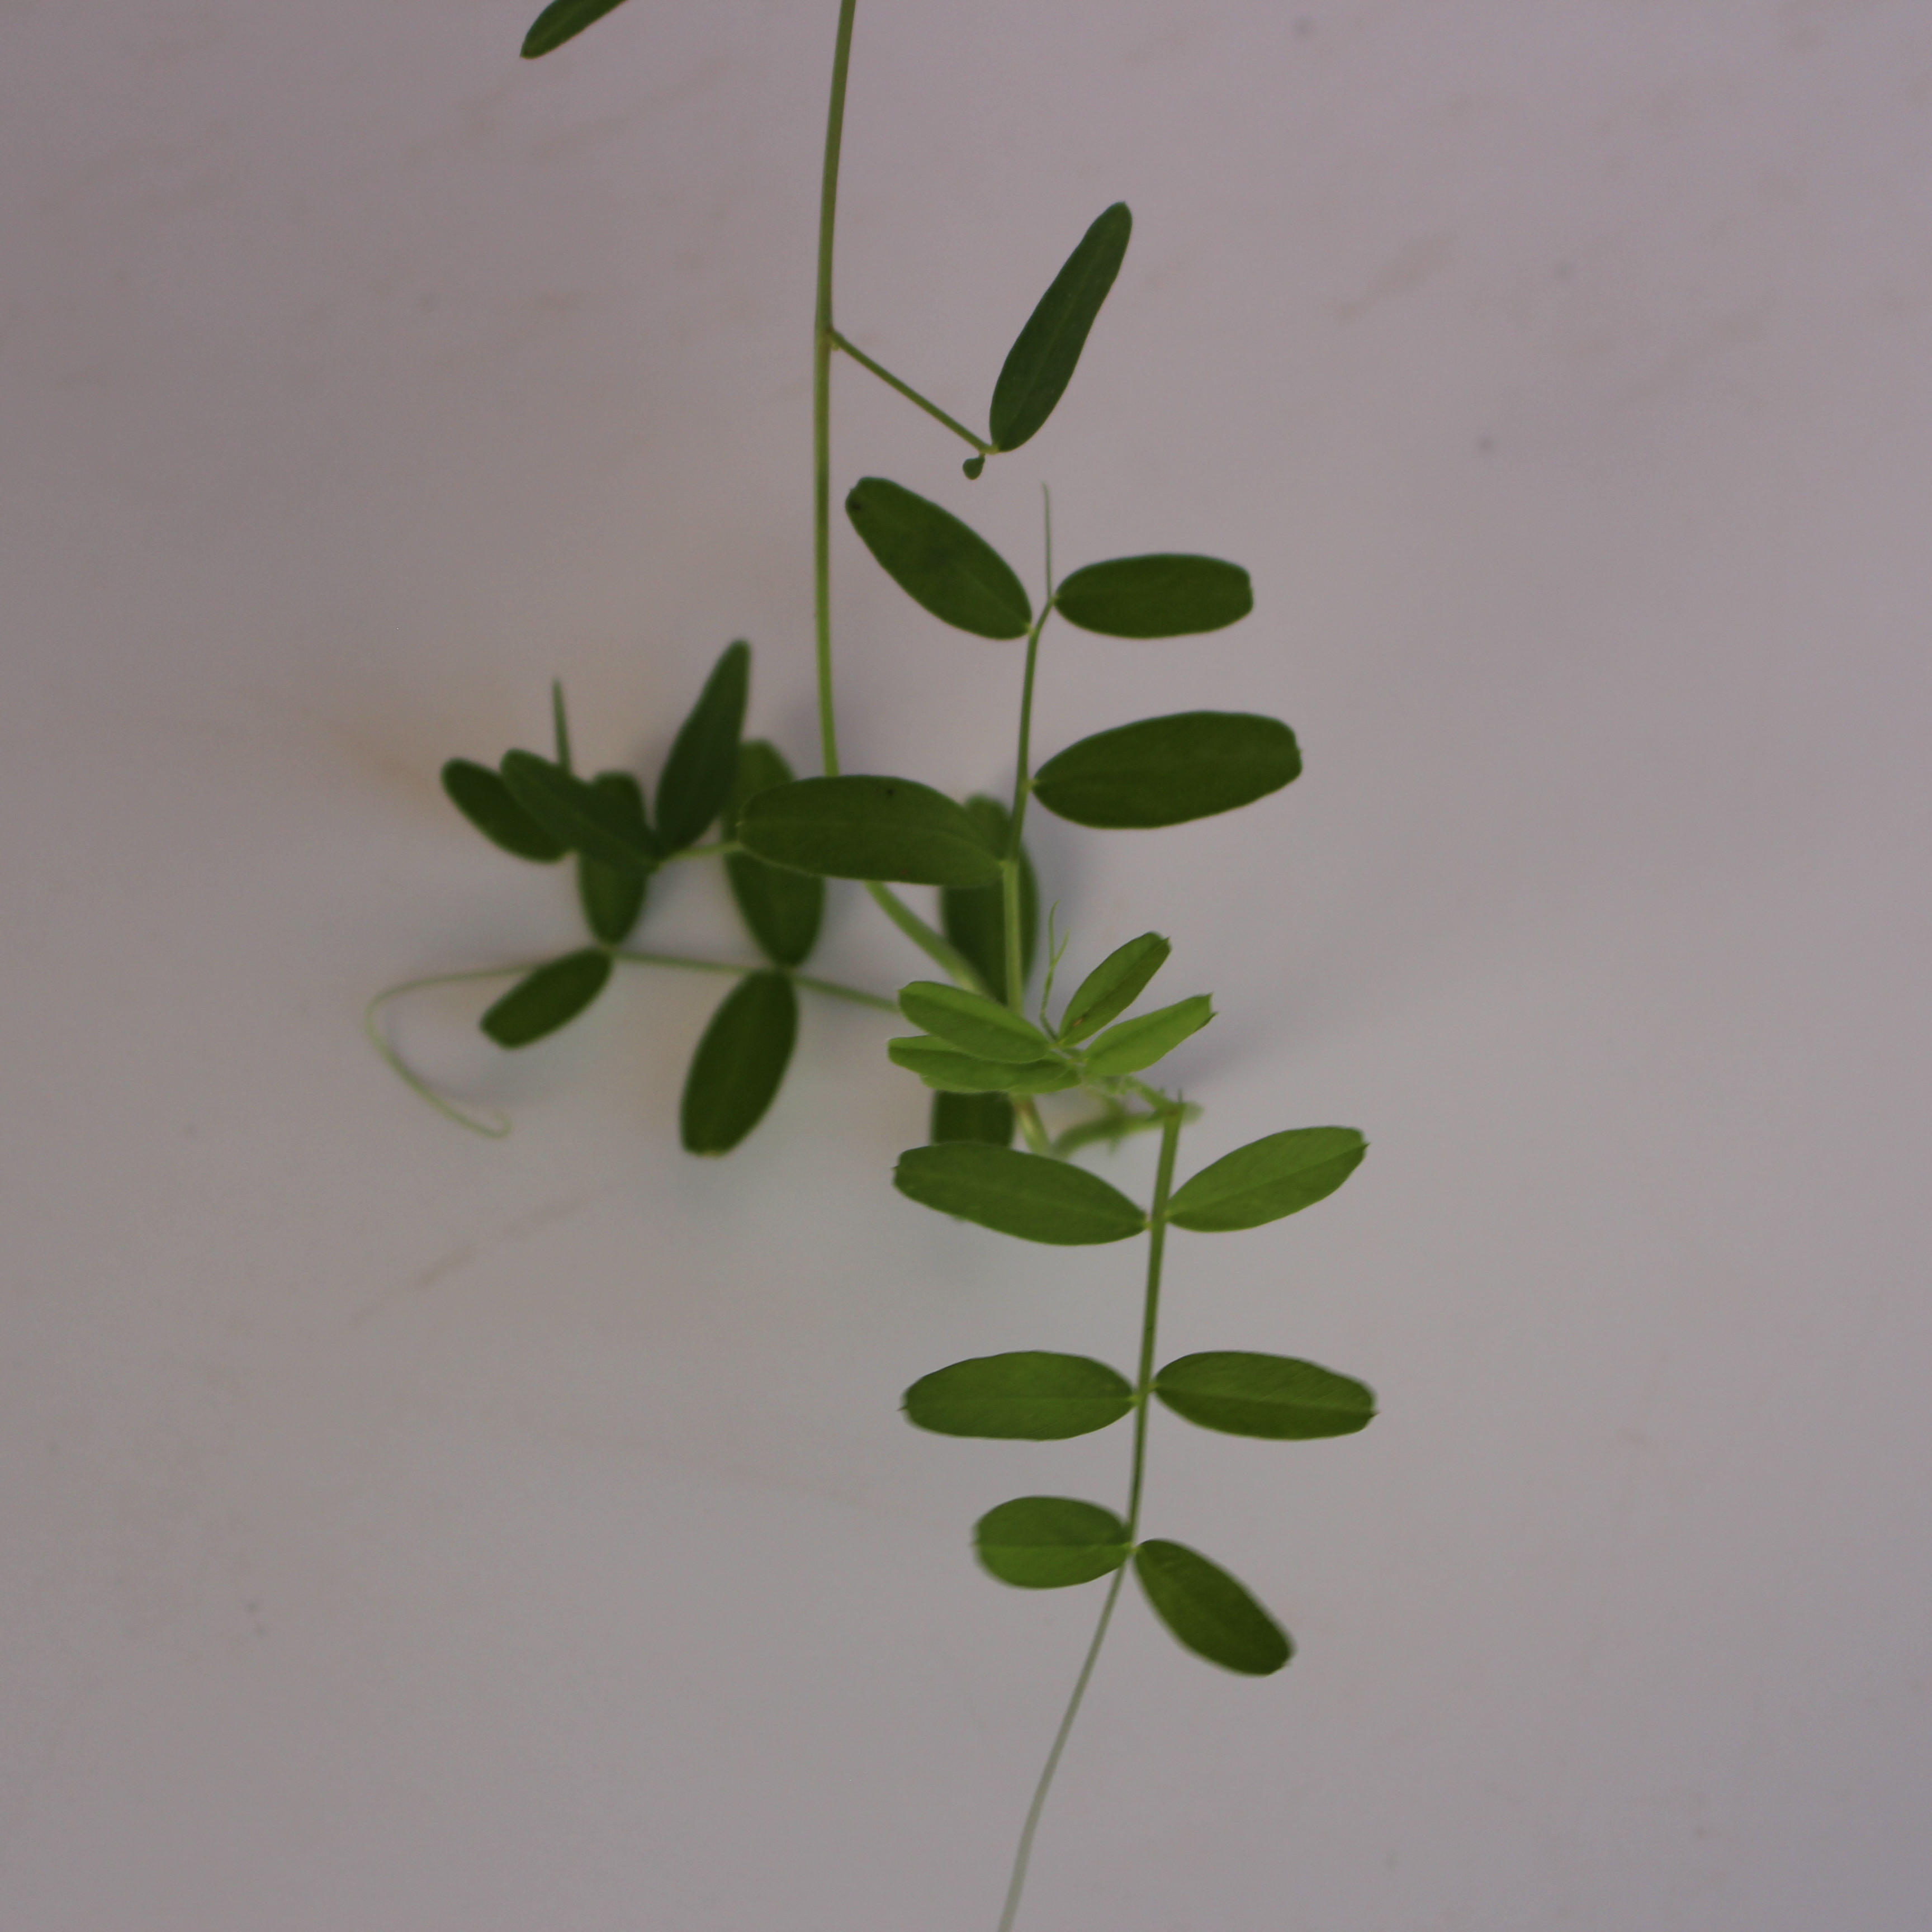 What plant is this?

Vicia sativa
